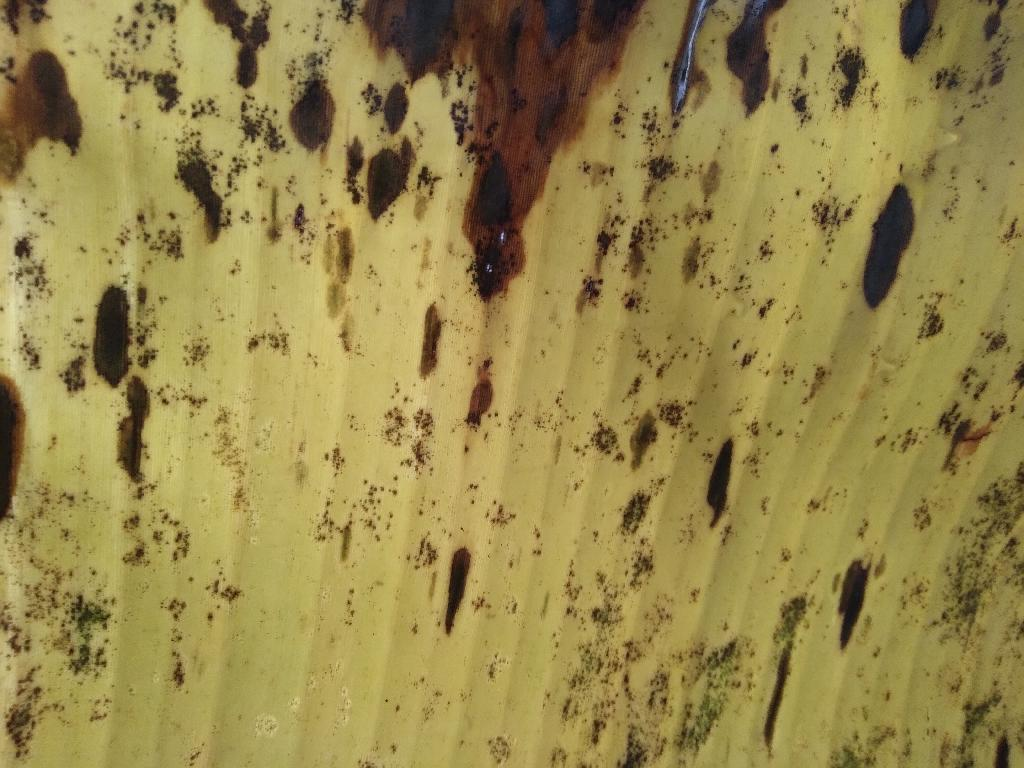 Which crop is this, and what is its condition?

banana, black sigatoka
